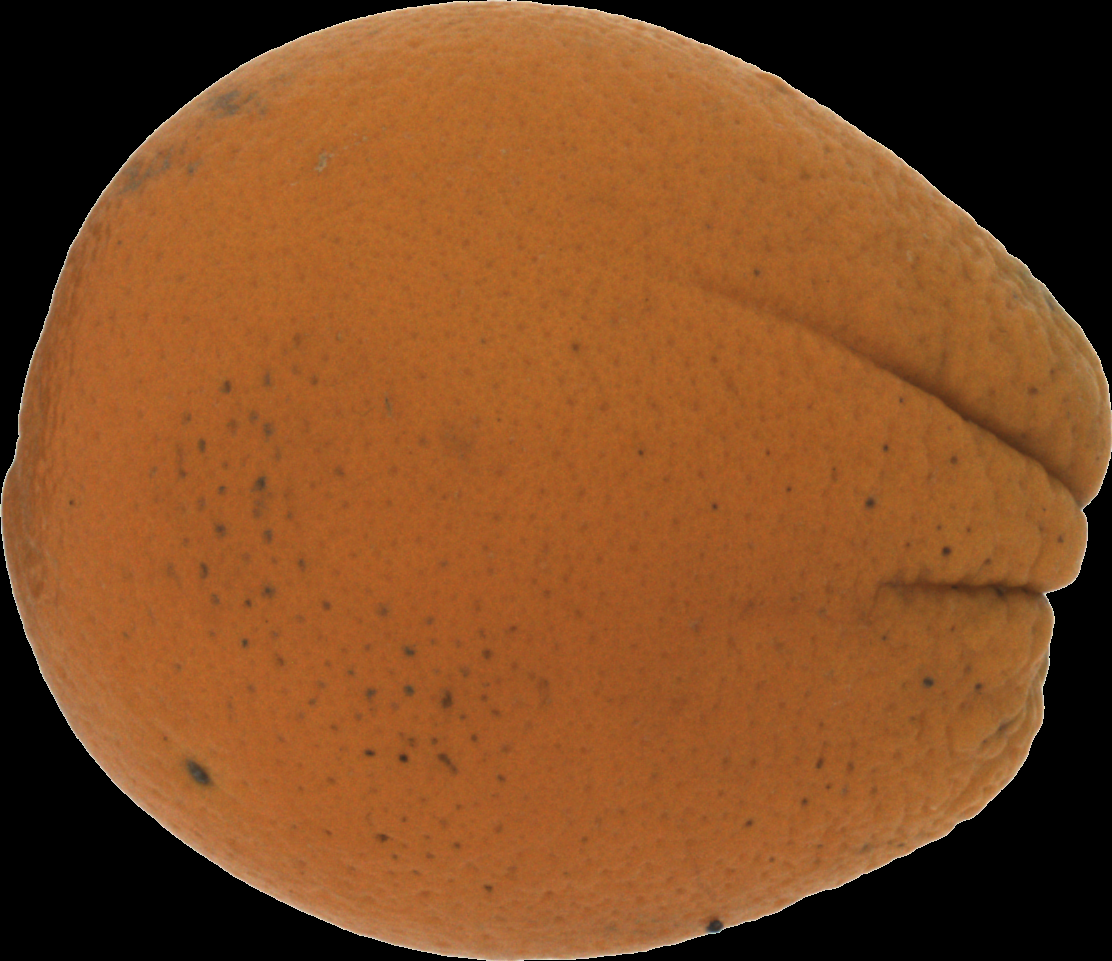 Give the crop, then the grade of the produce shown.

orange, bad
